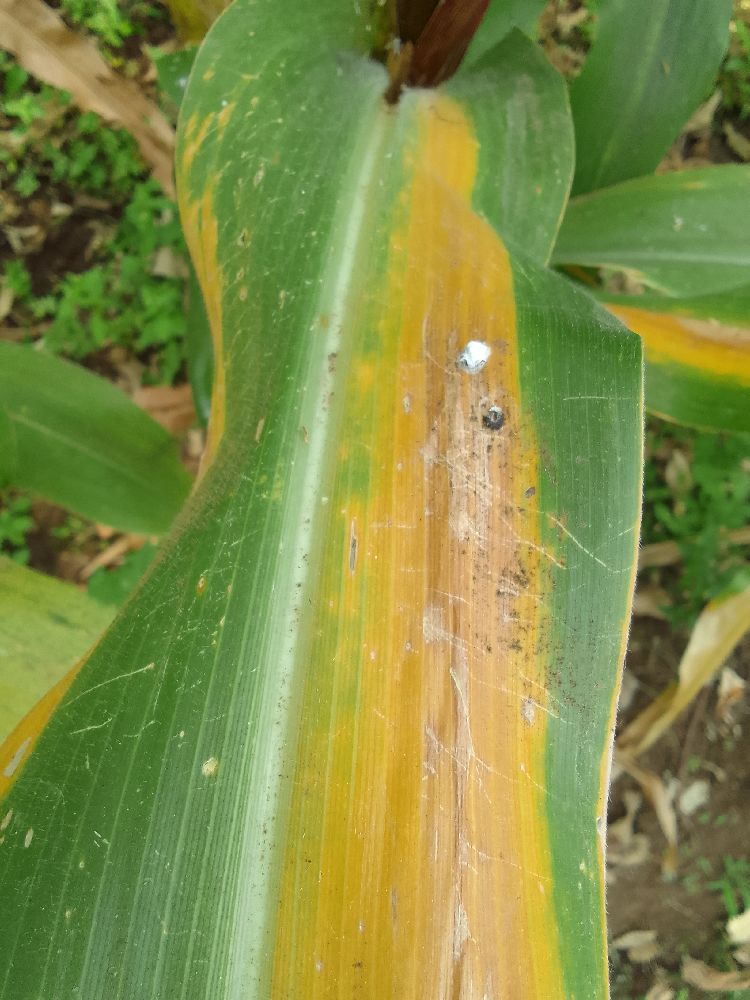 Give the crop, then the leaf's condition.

maize, maize lethal necrosis
